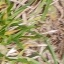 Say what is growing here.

grass
